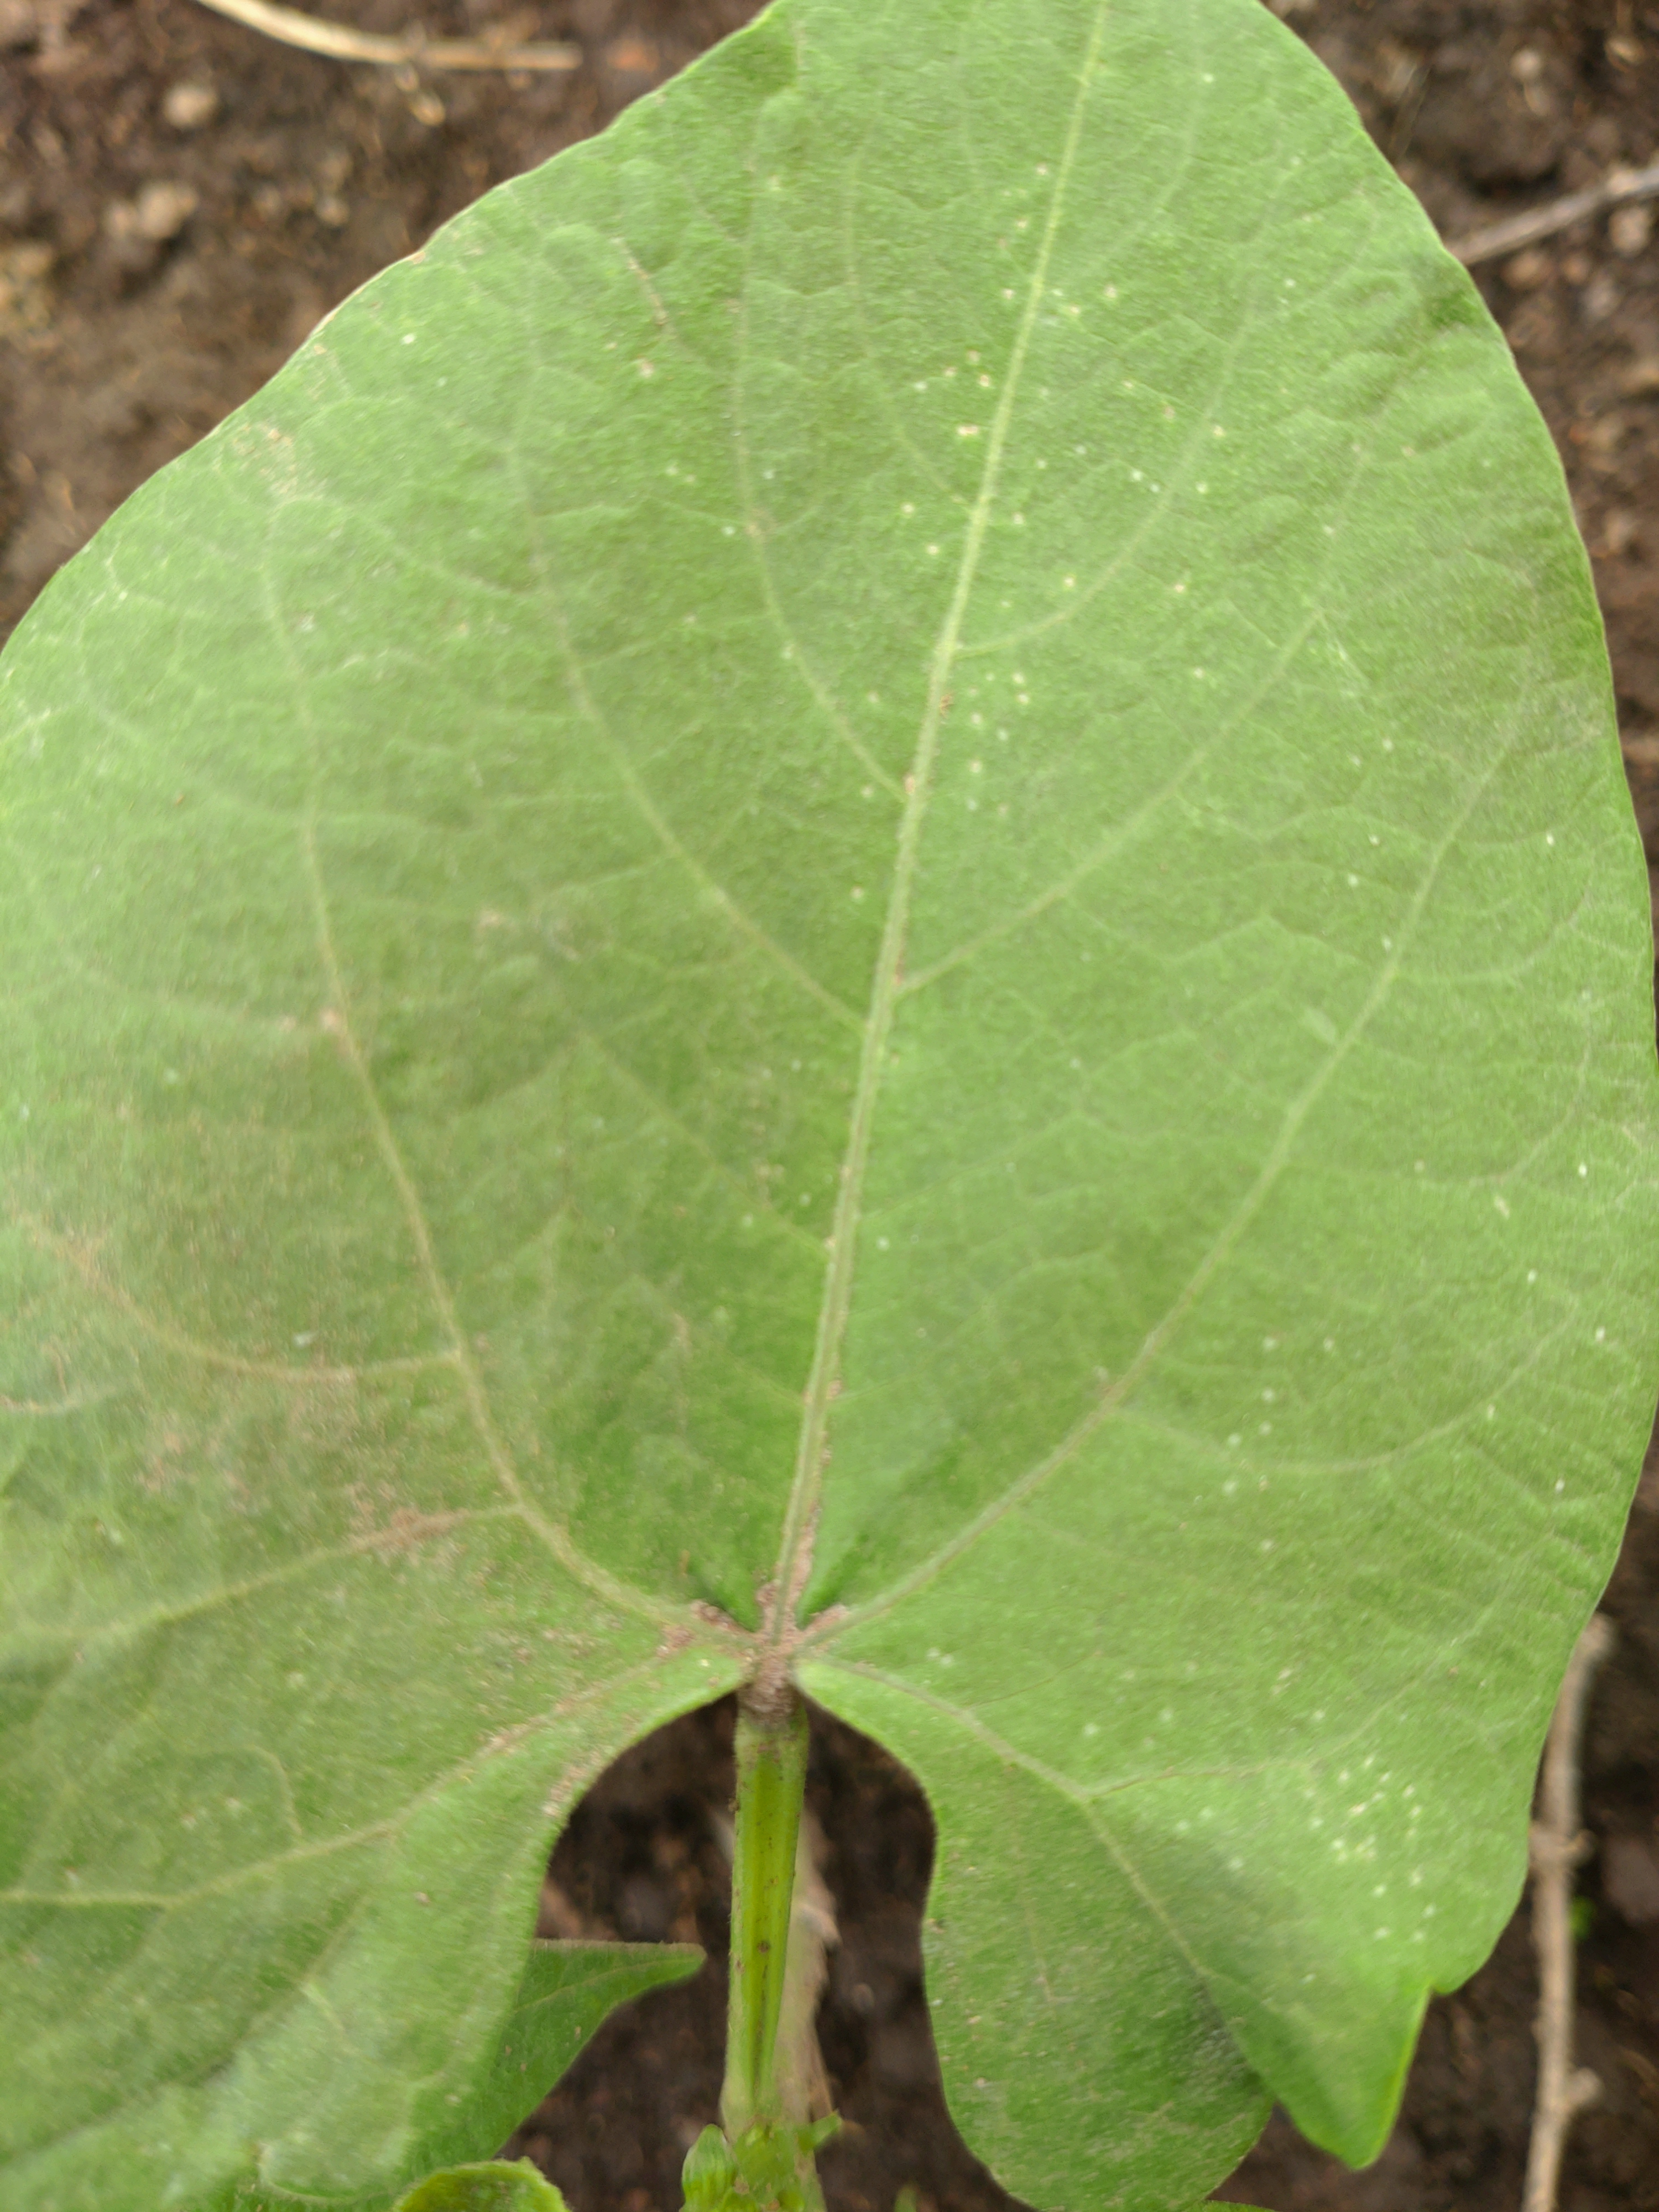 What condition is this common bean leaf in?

healthy
